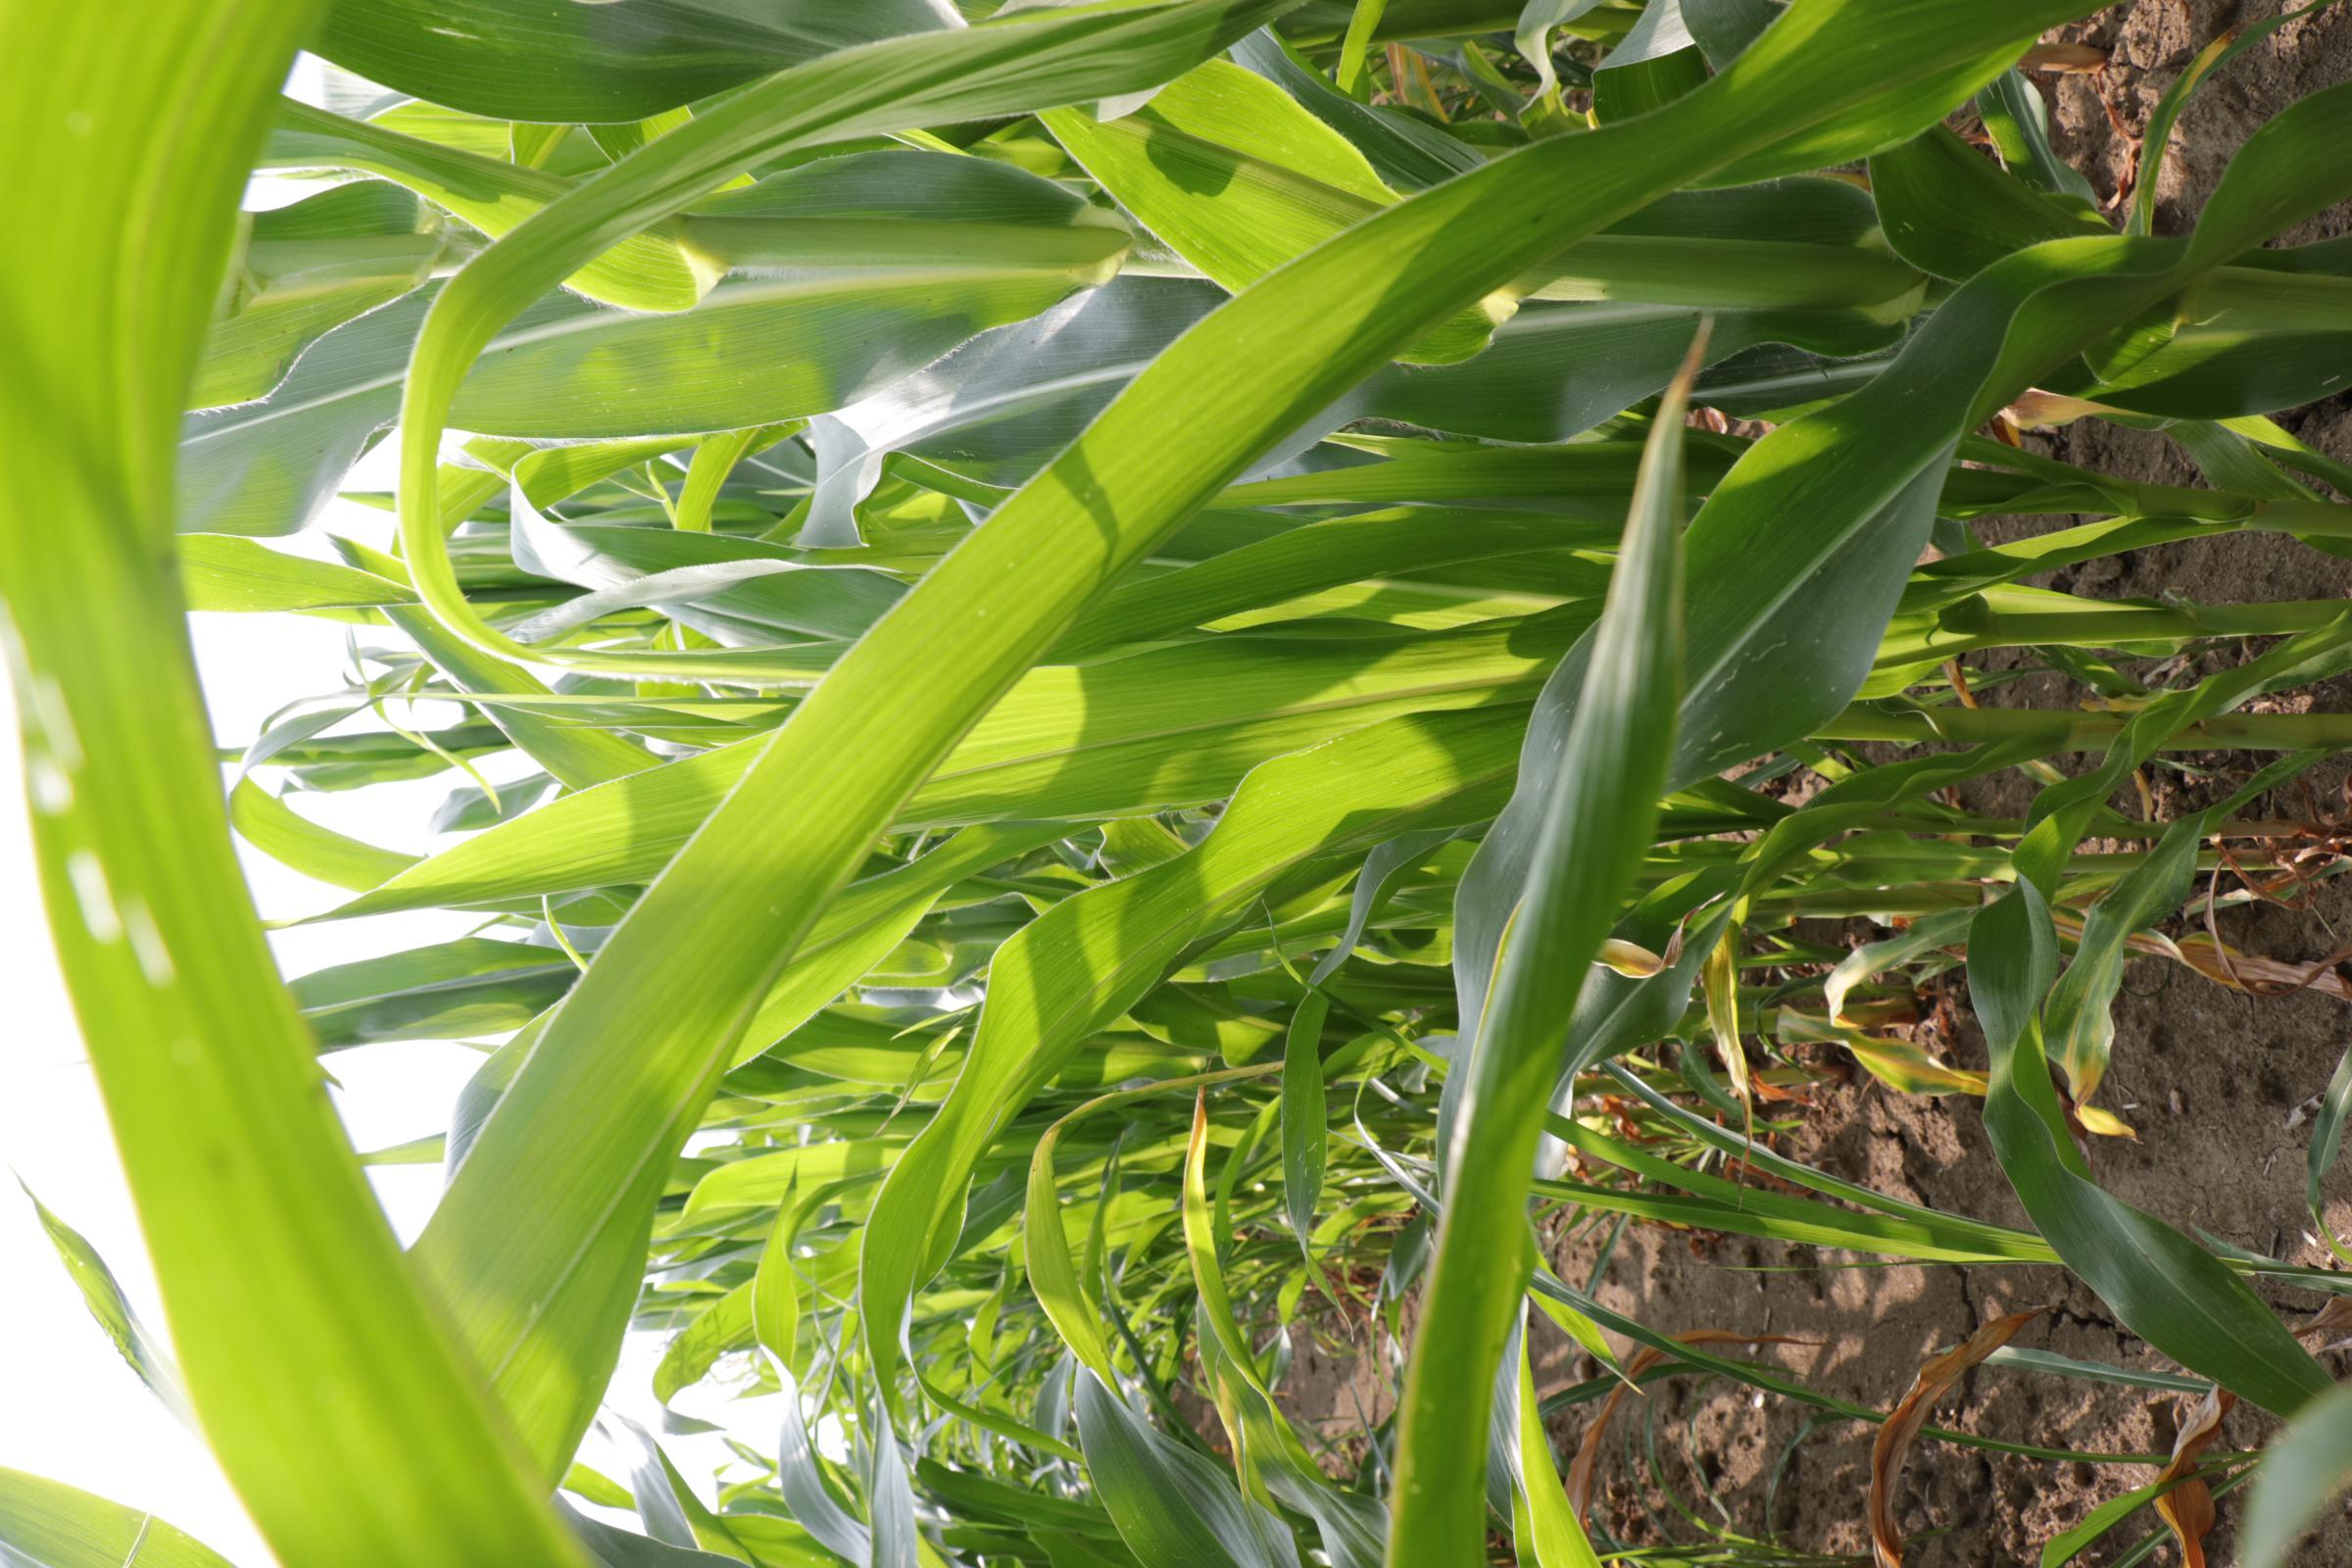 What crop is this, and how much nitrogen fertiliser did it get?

maize, full nitrogen fertilisation
